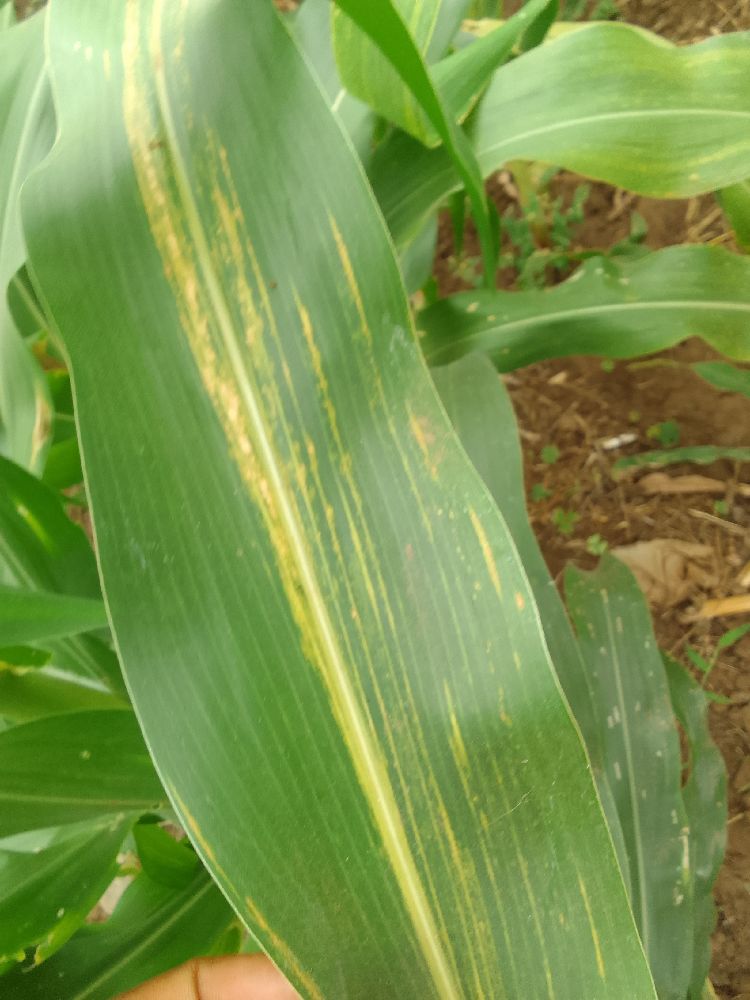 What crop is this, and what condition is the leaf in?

maize, maize lethal necrosis
